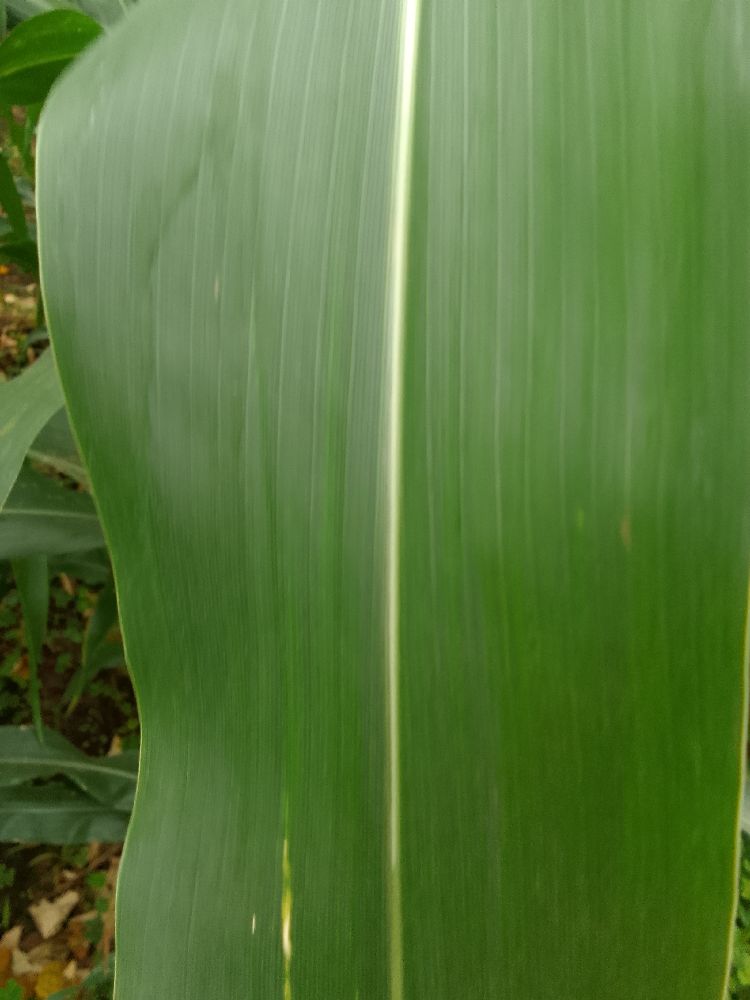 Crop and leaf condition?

maize, healthy
